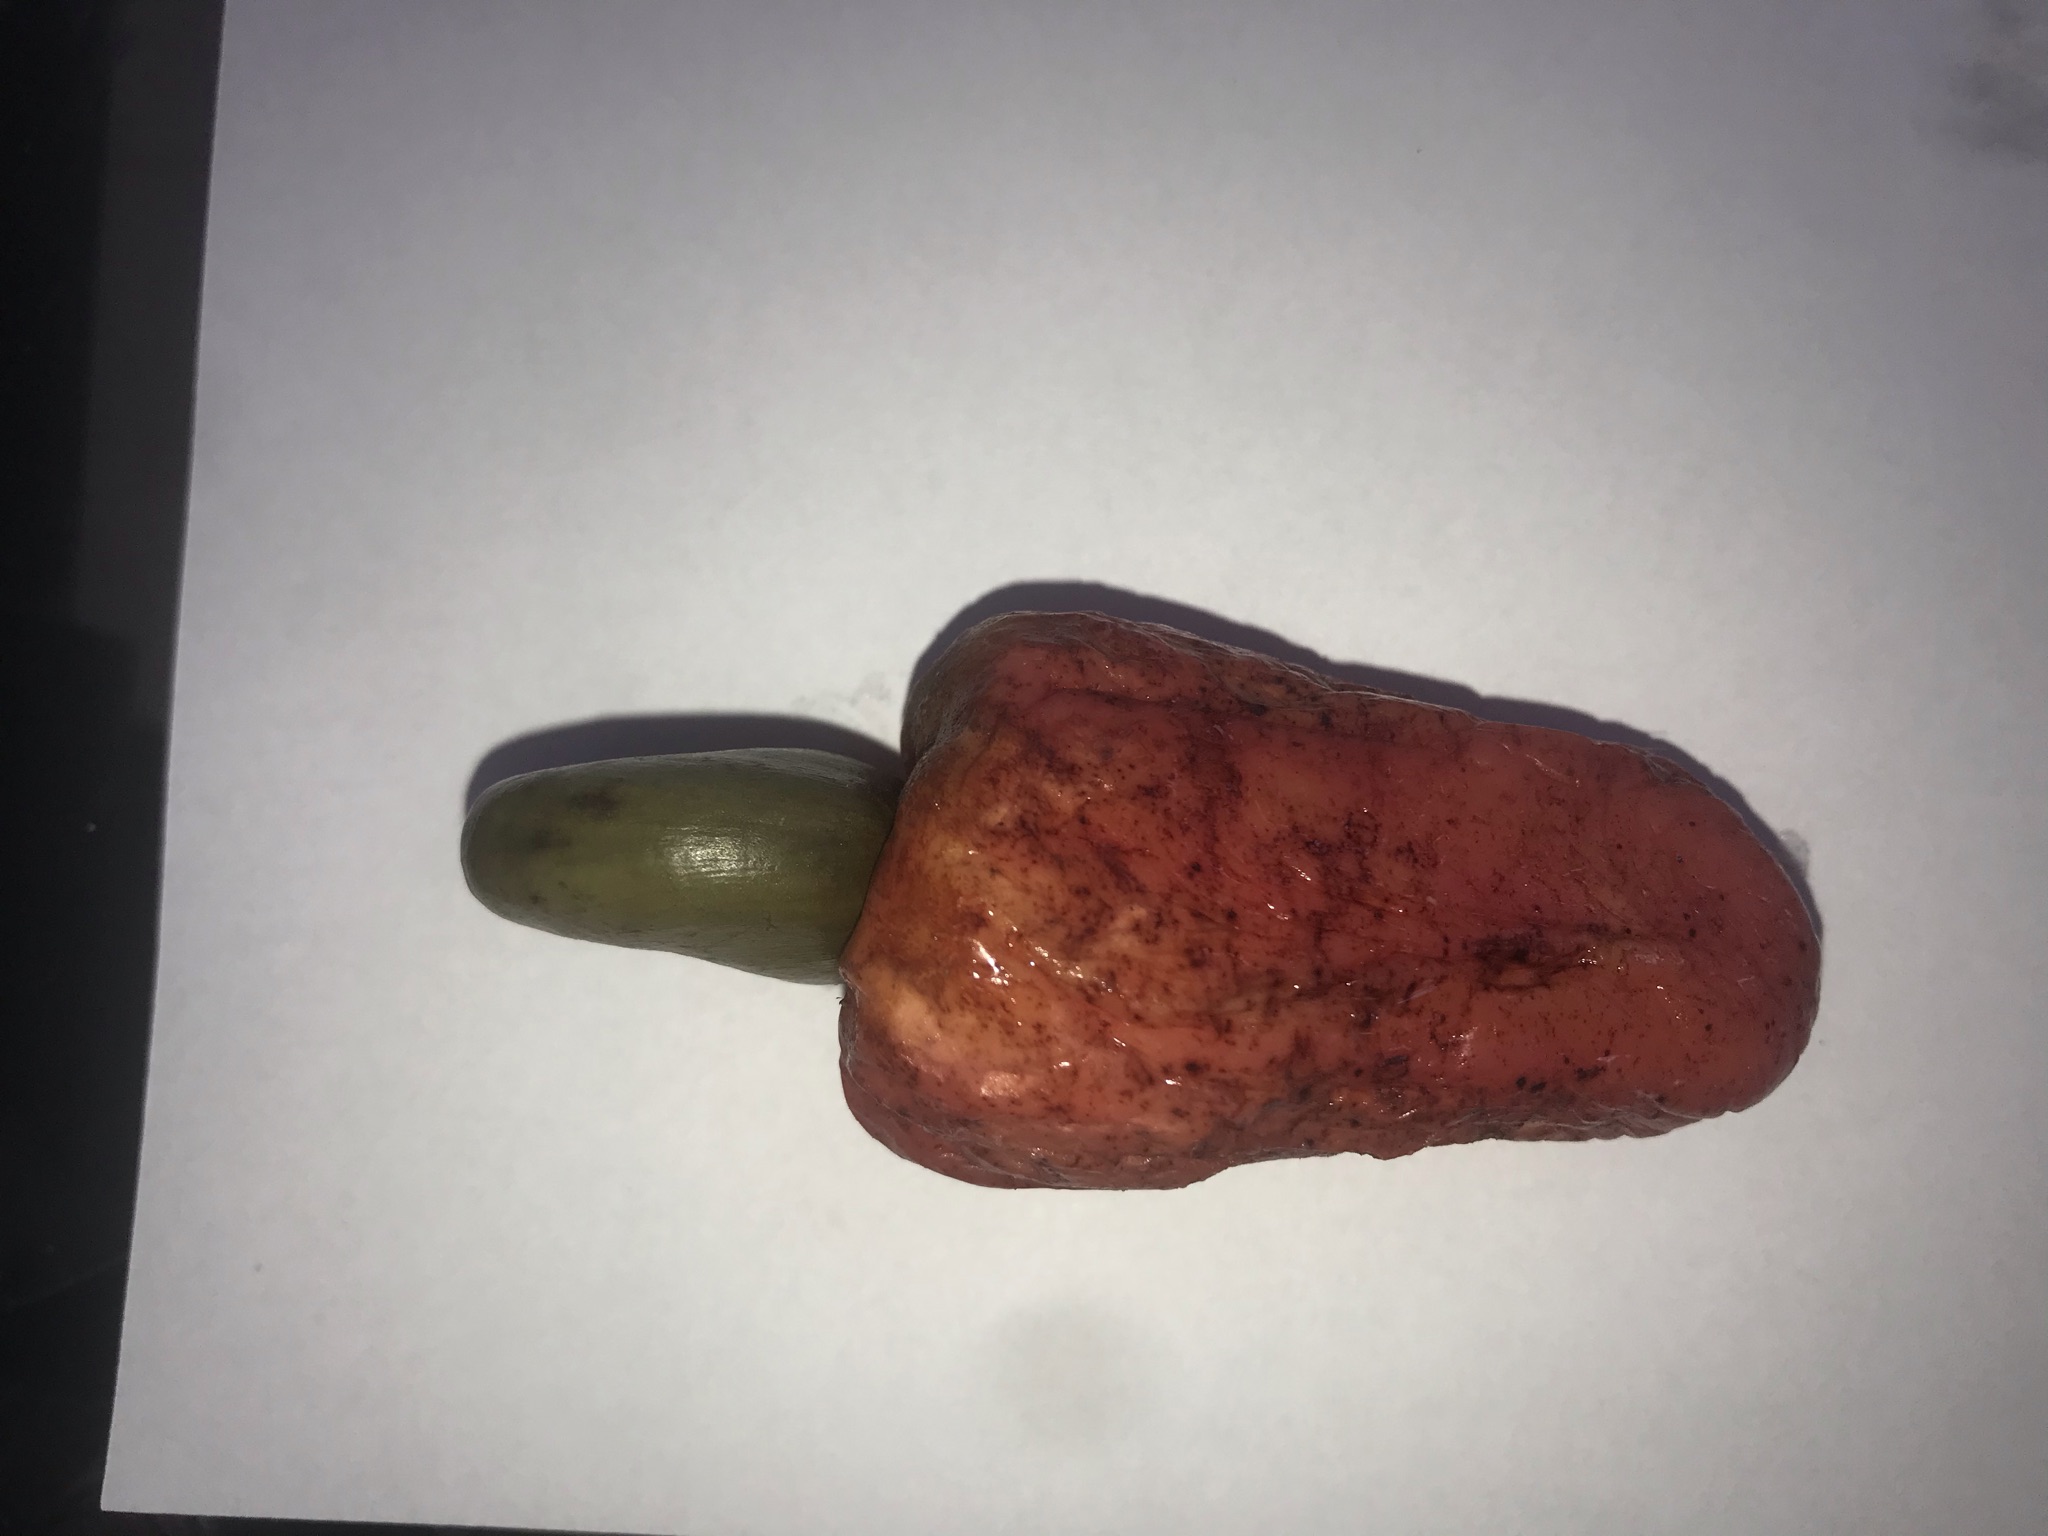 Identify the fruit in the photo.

caju vermelho
